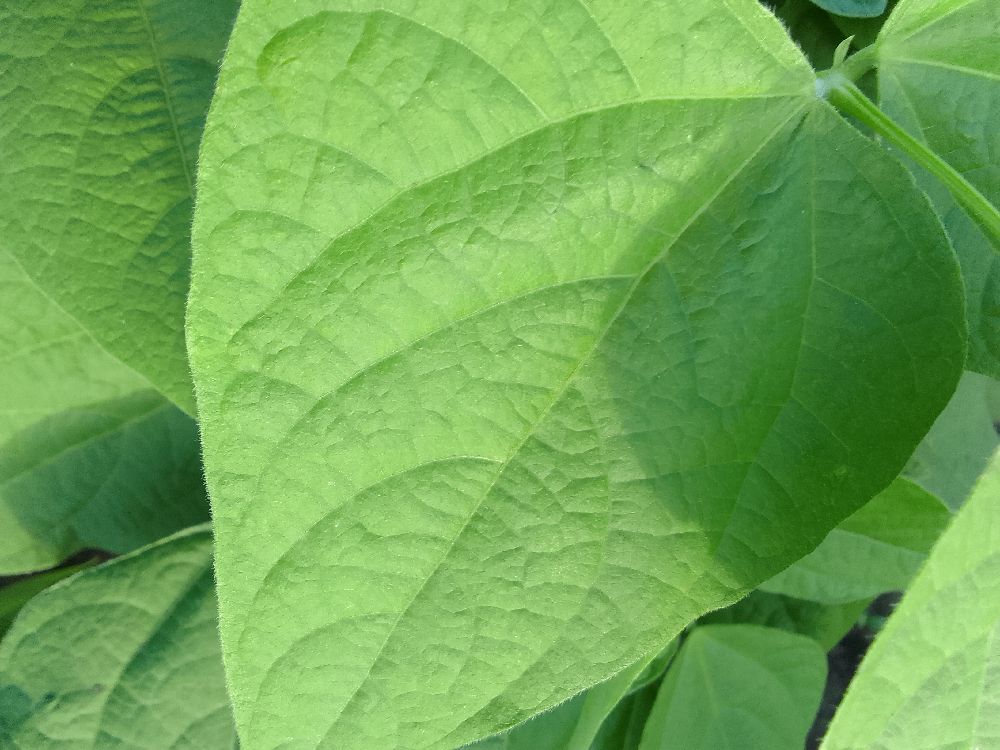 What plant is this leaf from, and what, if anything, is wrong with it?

common bean, healthy
